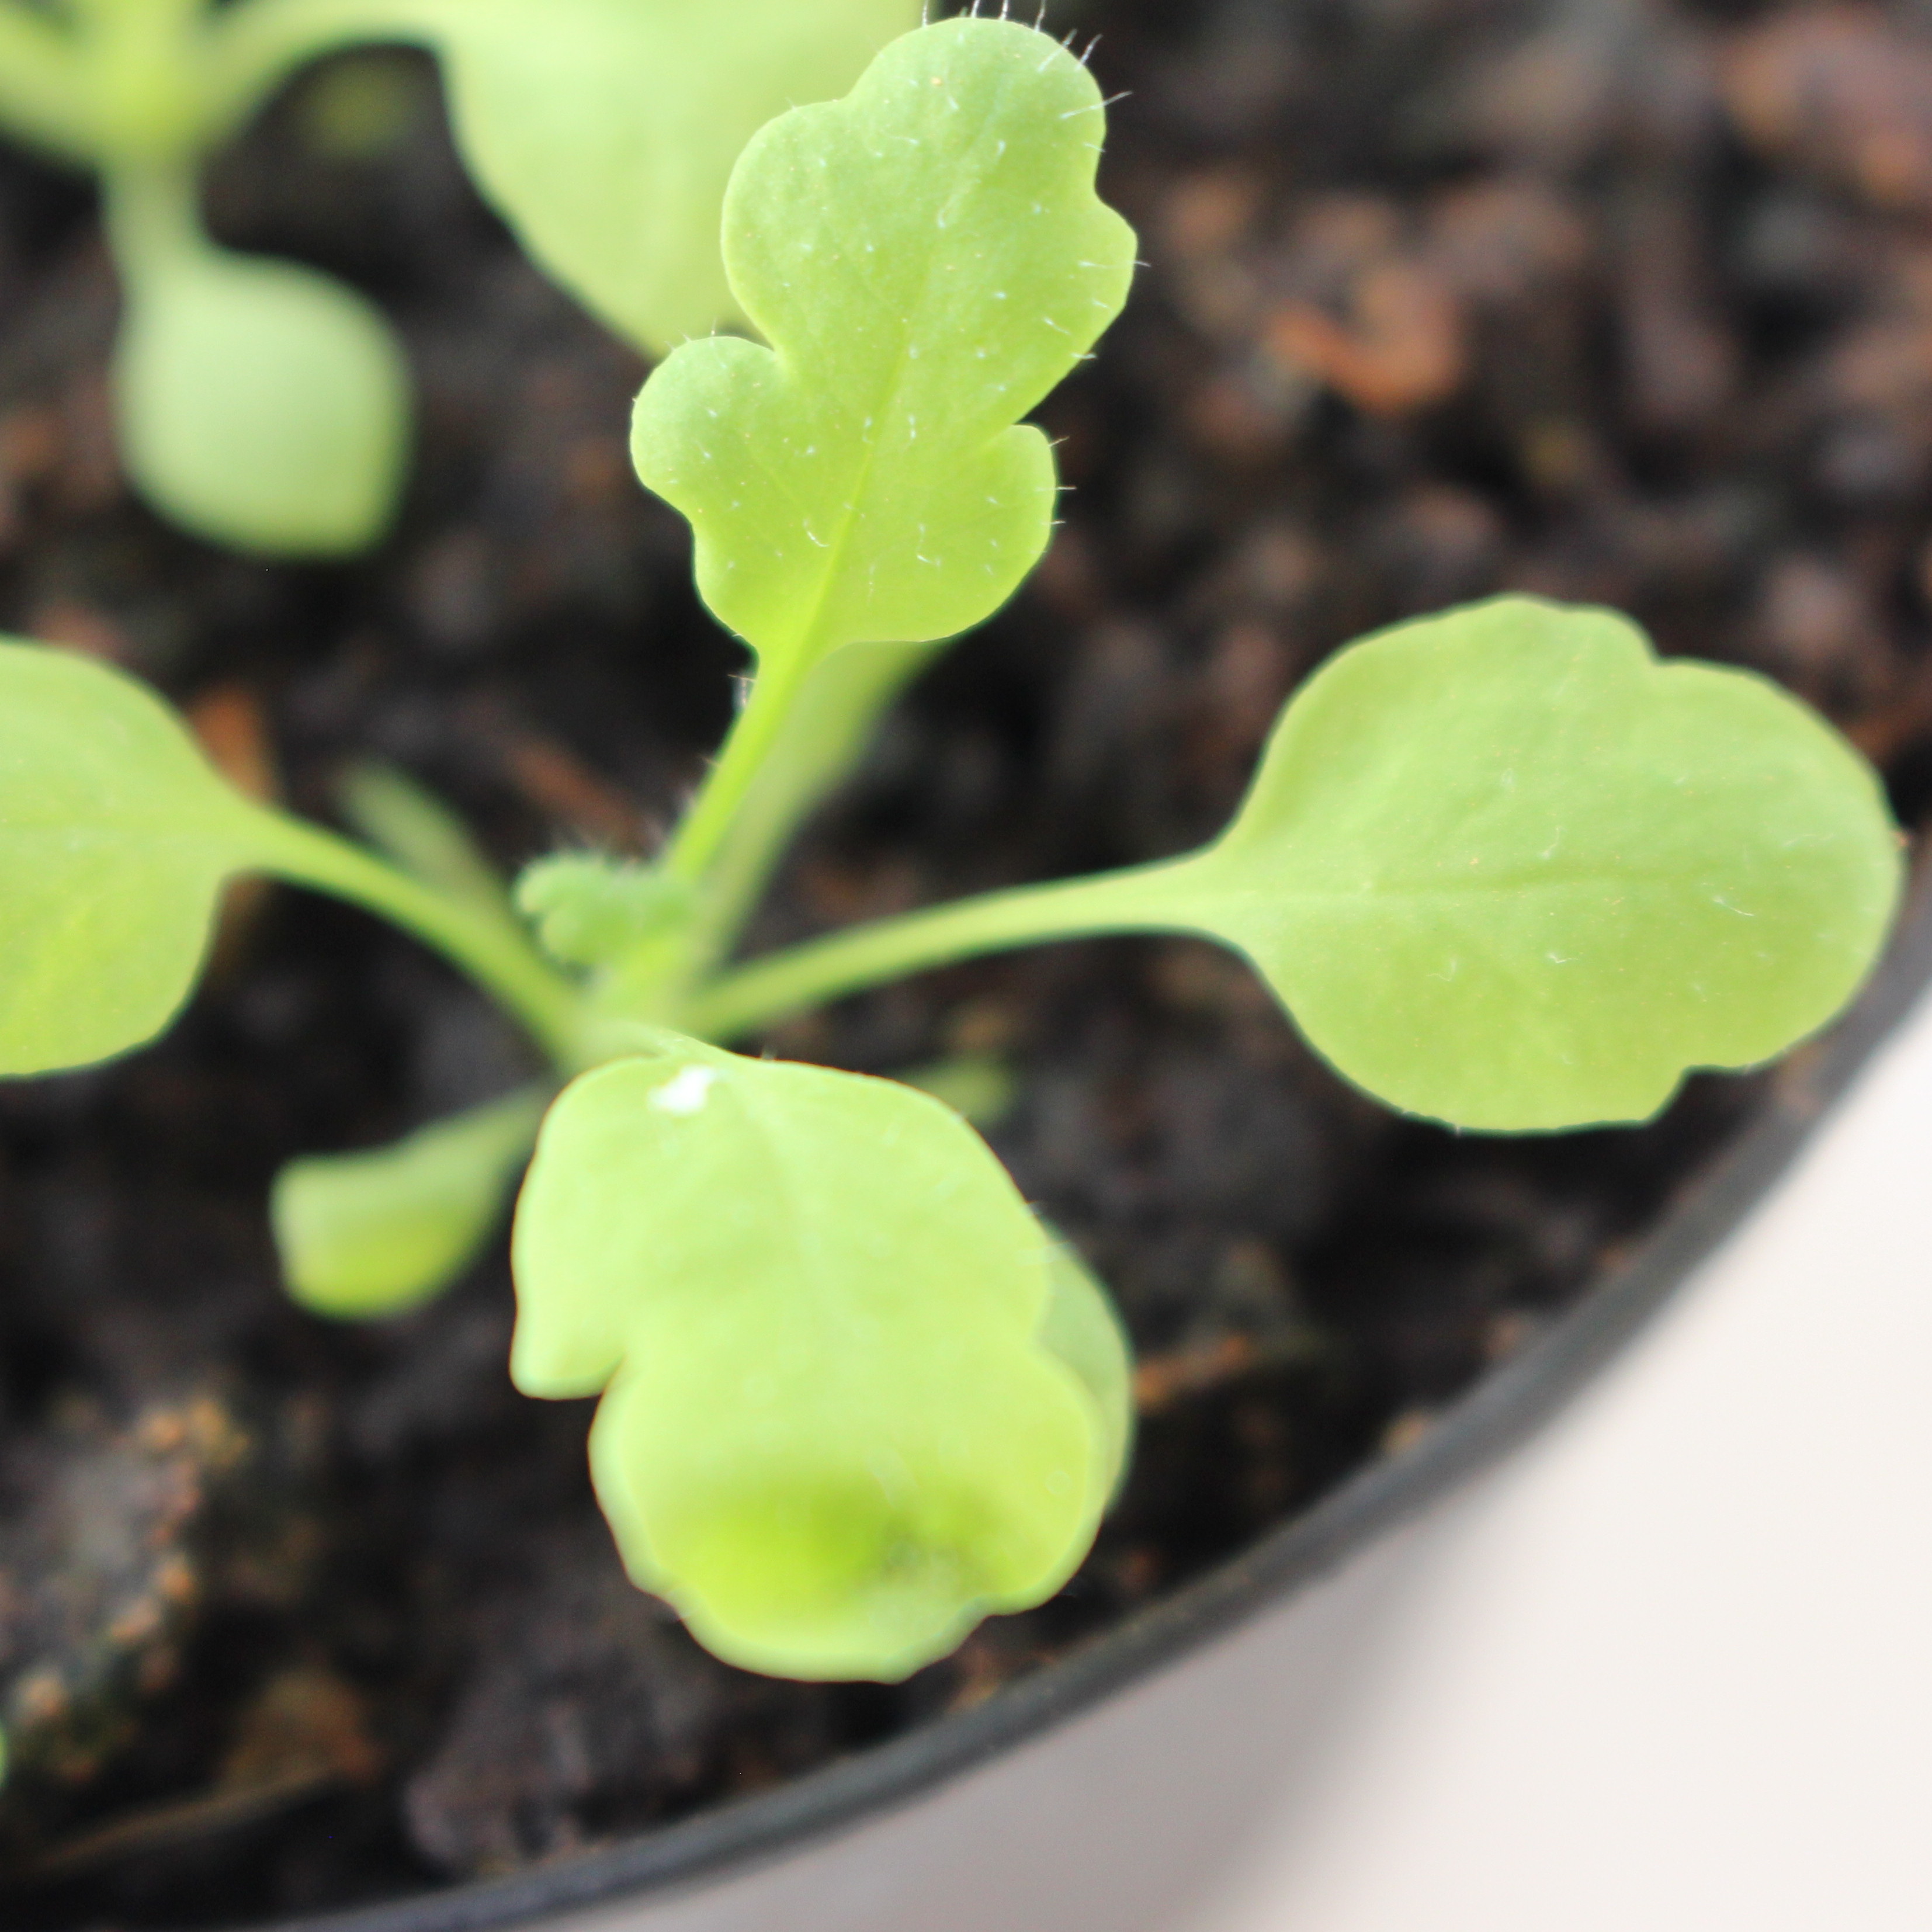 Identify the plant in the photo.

Papaver rhoeas
